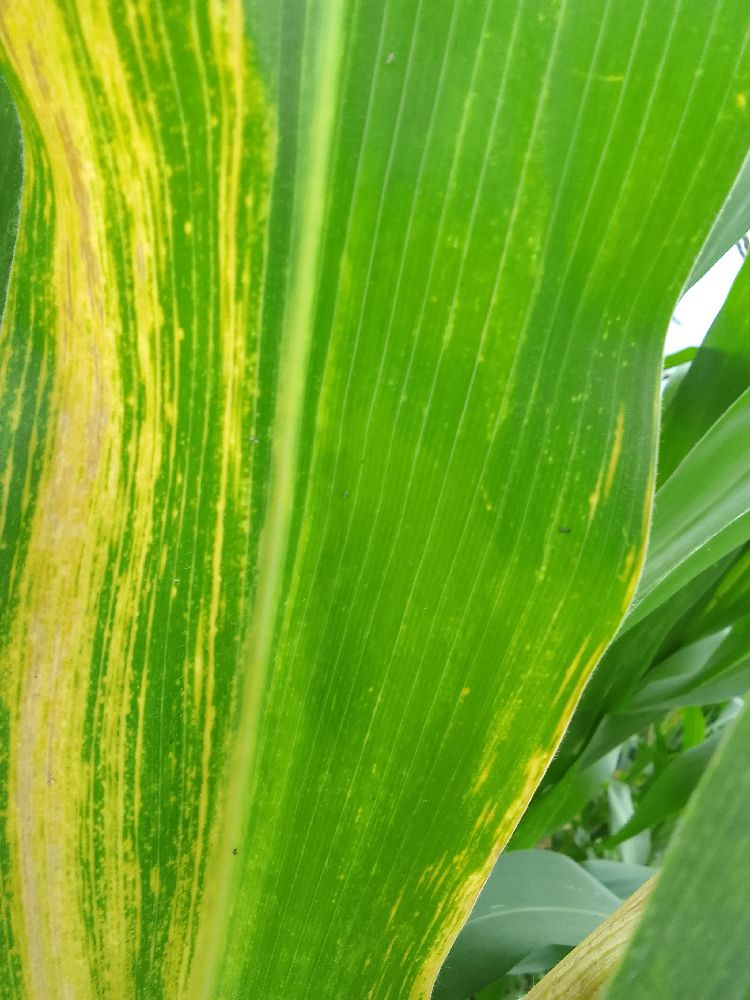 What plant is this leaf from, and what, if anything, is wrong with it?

maize, maize lethal necrosis
